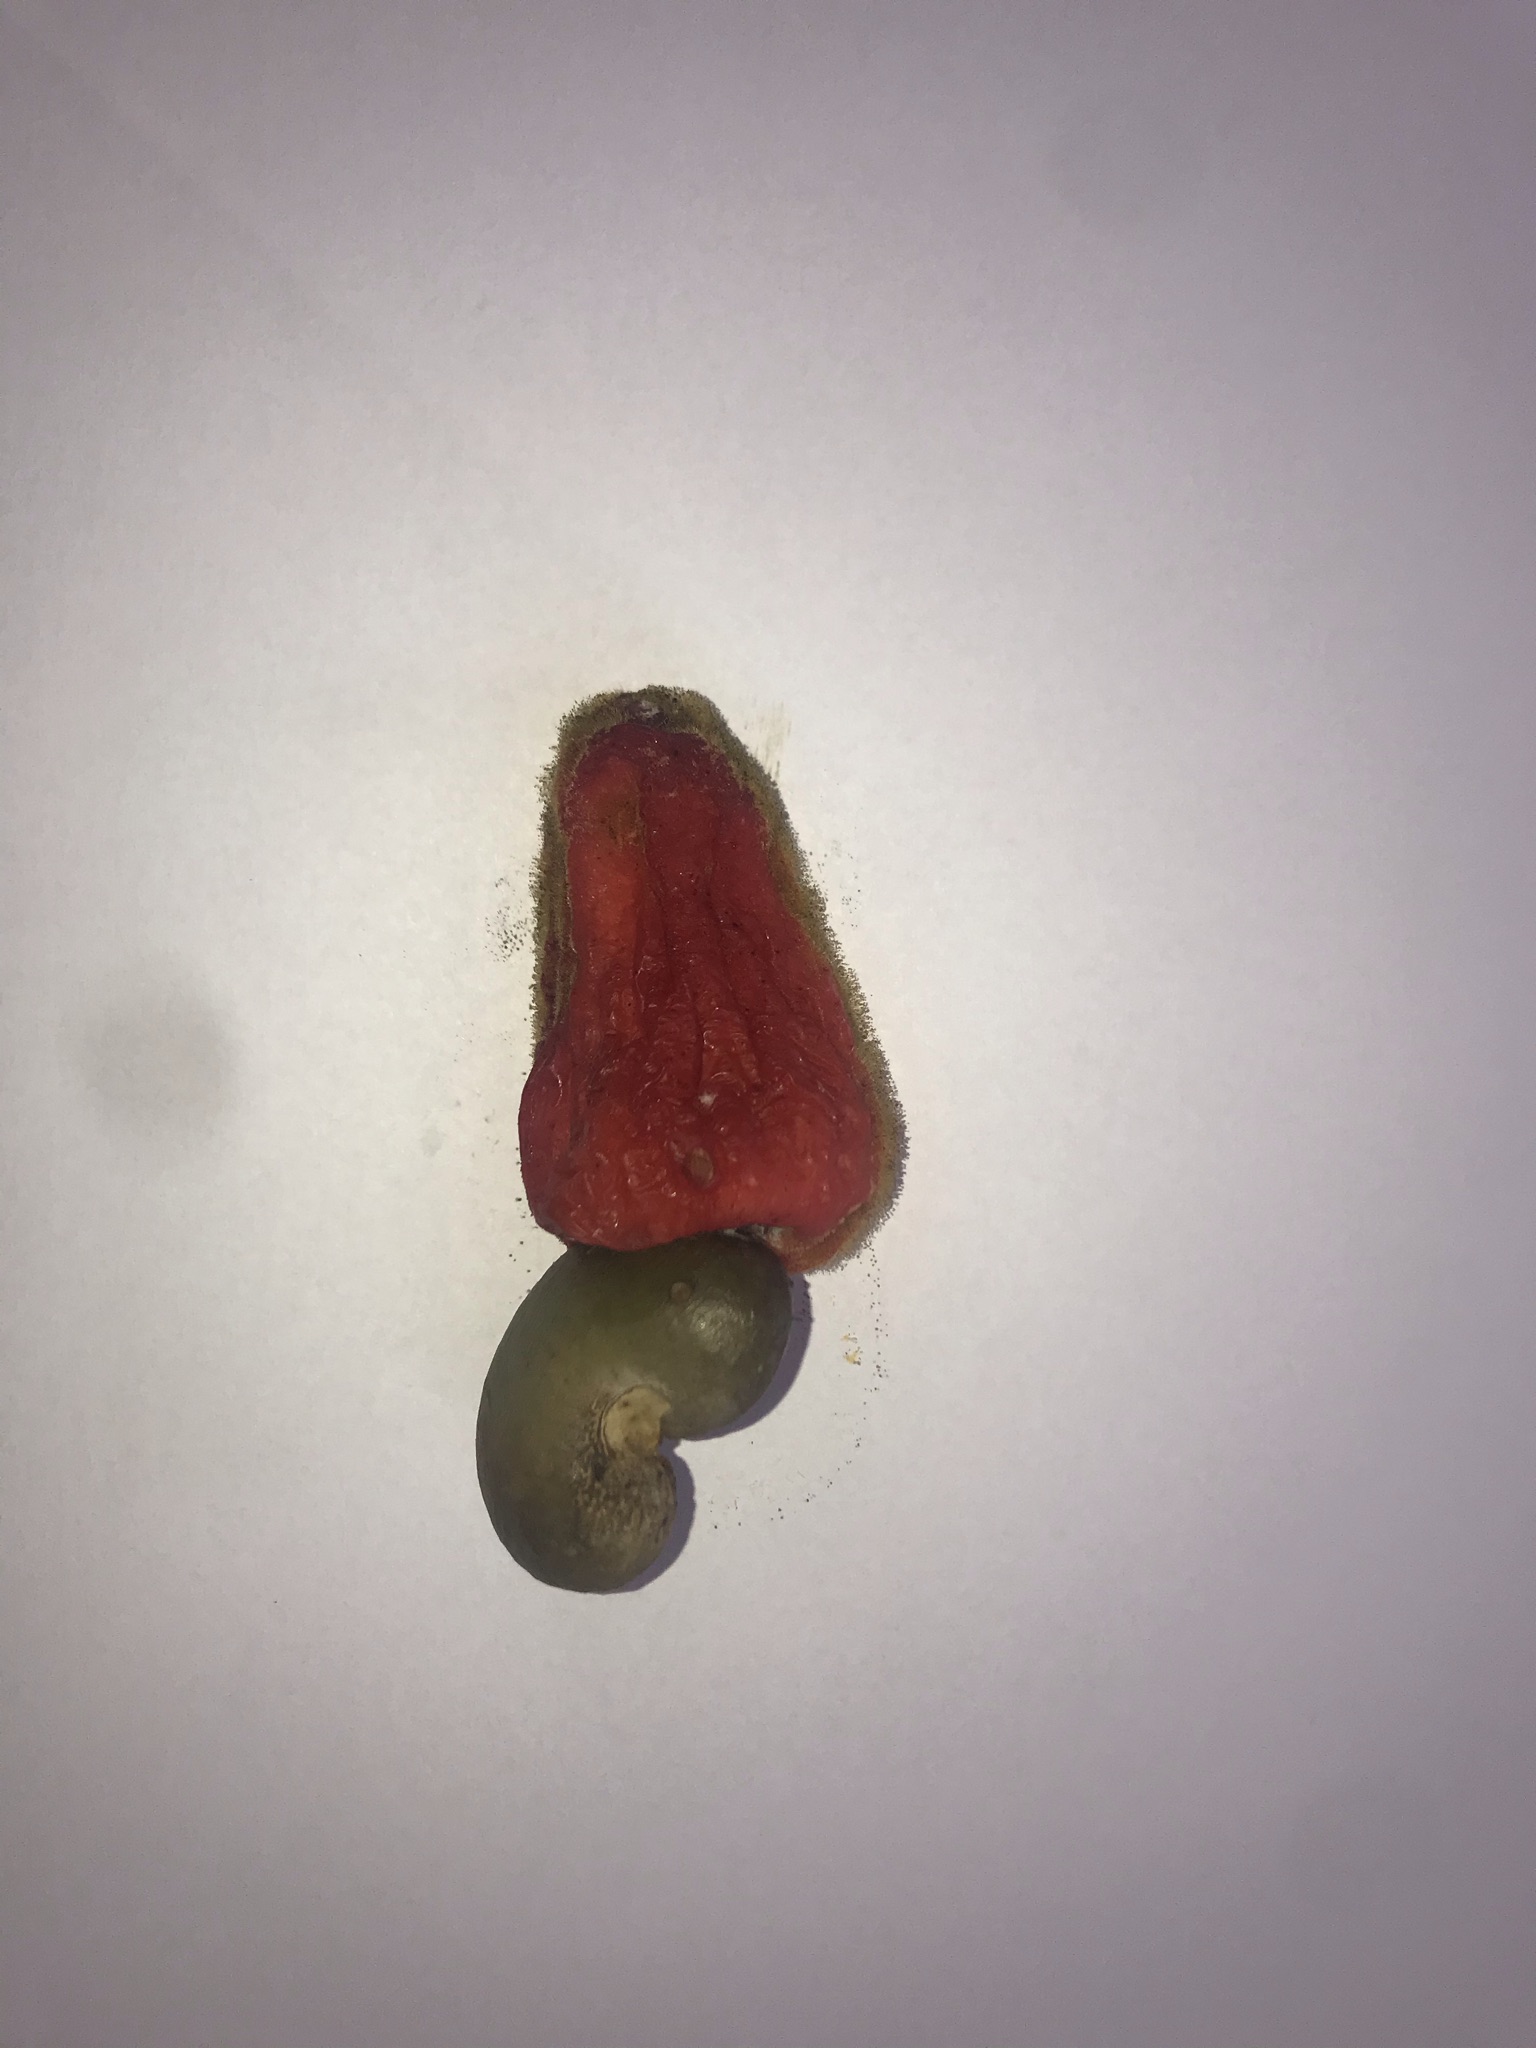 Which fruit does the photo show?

caju vermelho
